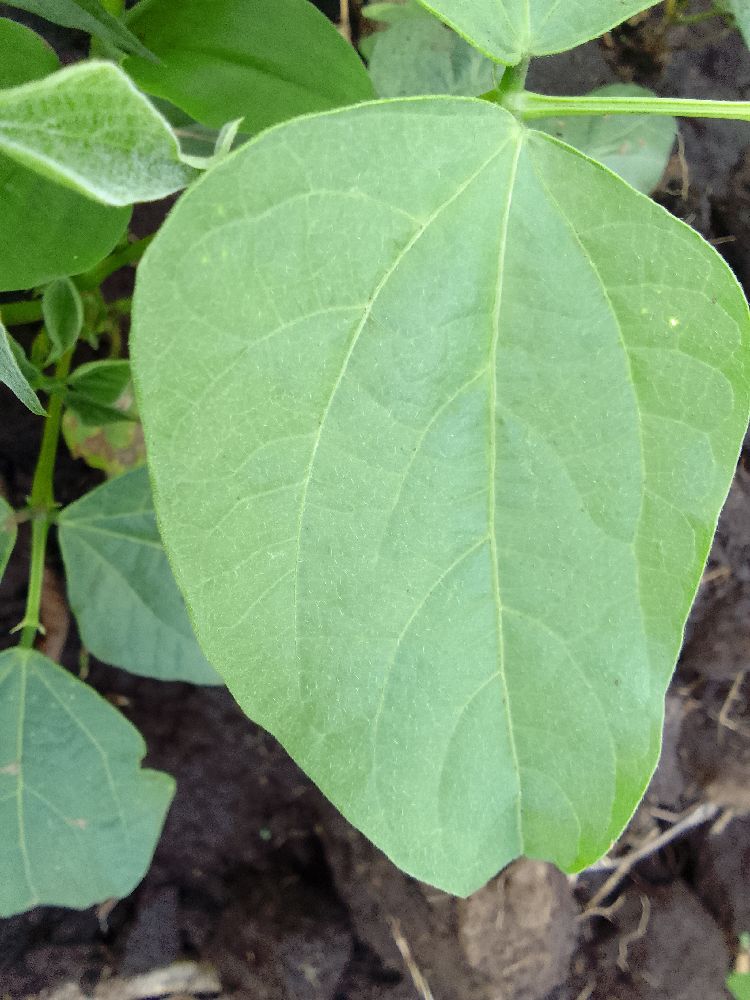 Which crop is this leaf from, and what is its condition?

common bean, healthy
